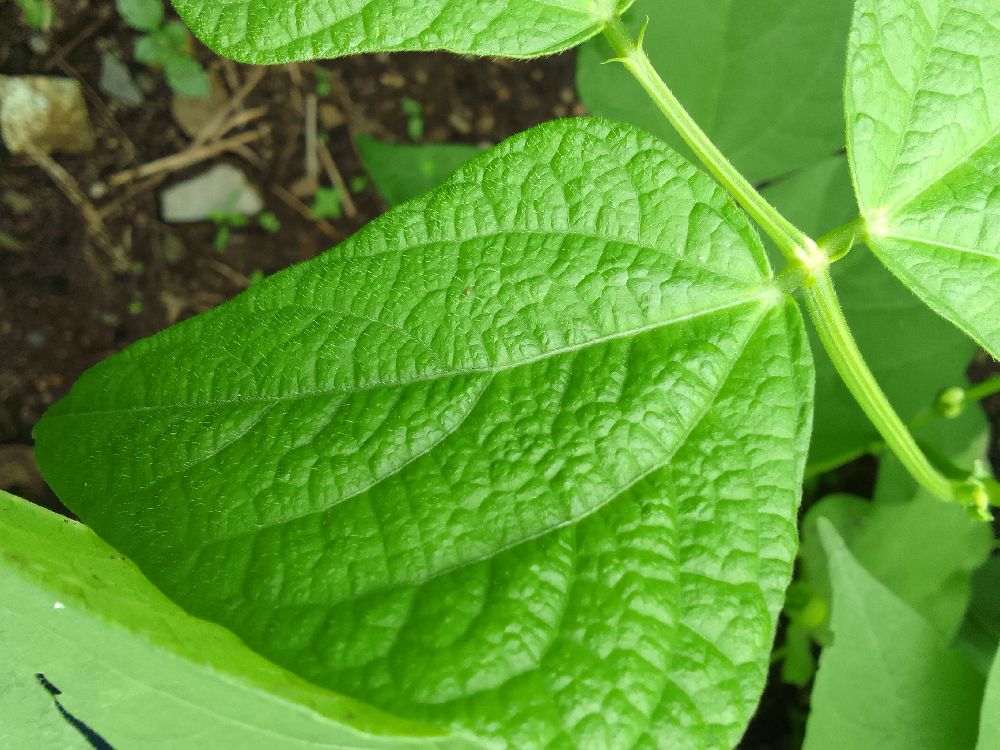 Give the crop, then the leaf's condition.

common bean, healthy
